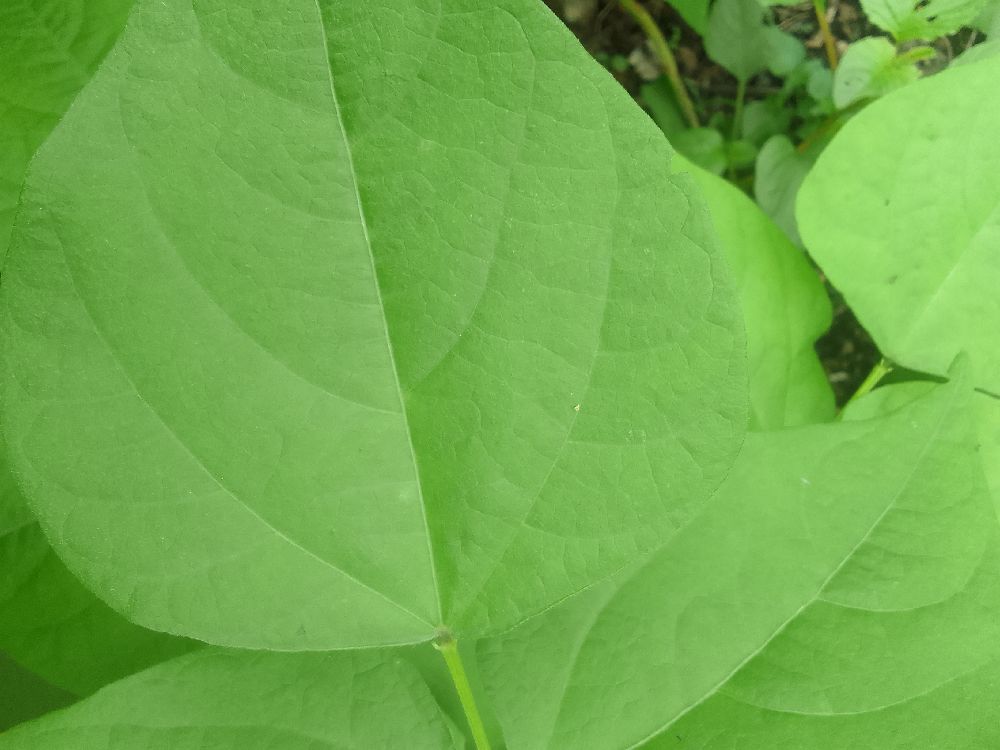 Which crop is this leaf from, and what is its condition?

common bean, healthy
